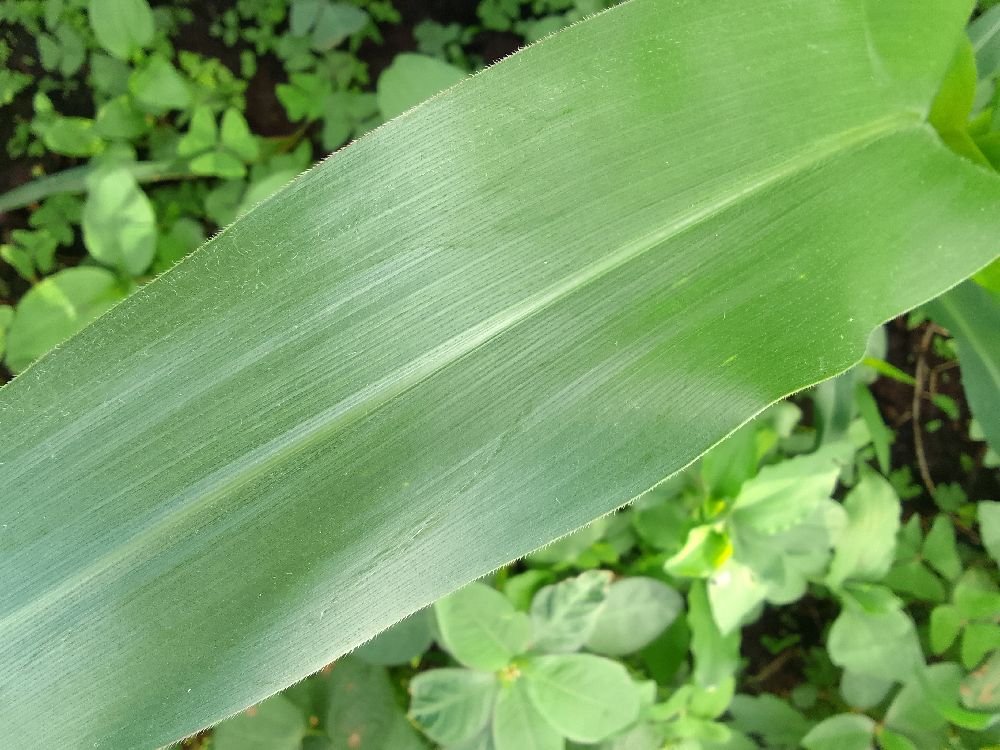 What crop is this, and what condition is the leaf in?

maize, healthy
